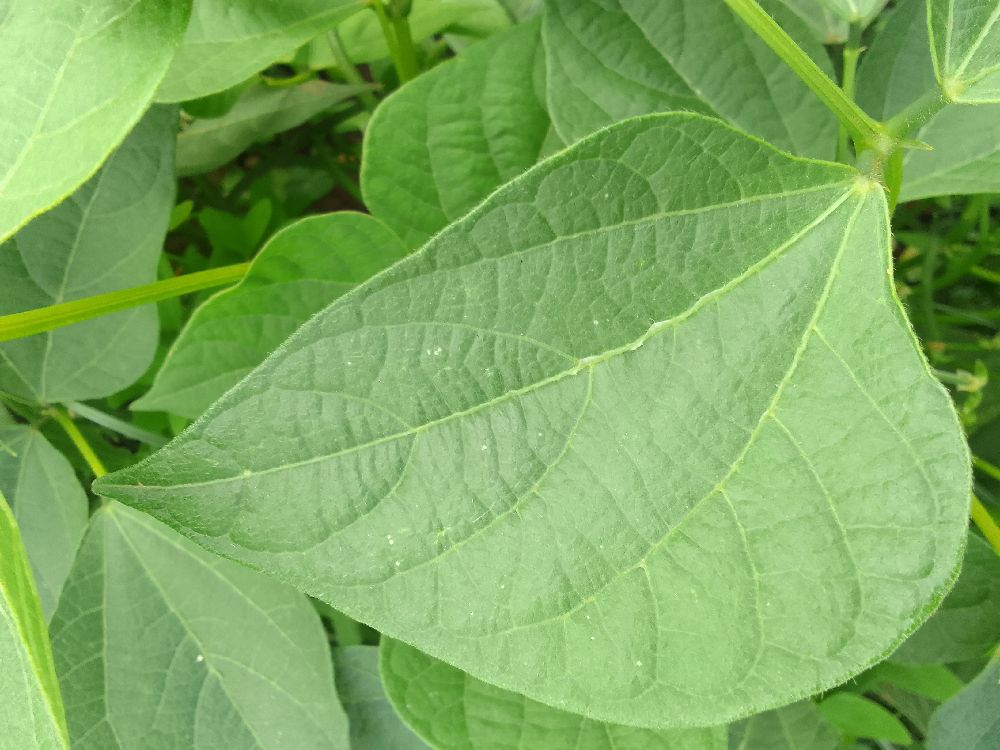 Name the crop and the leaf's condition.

common bean, healthy
